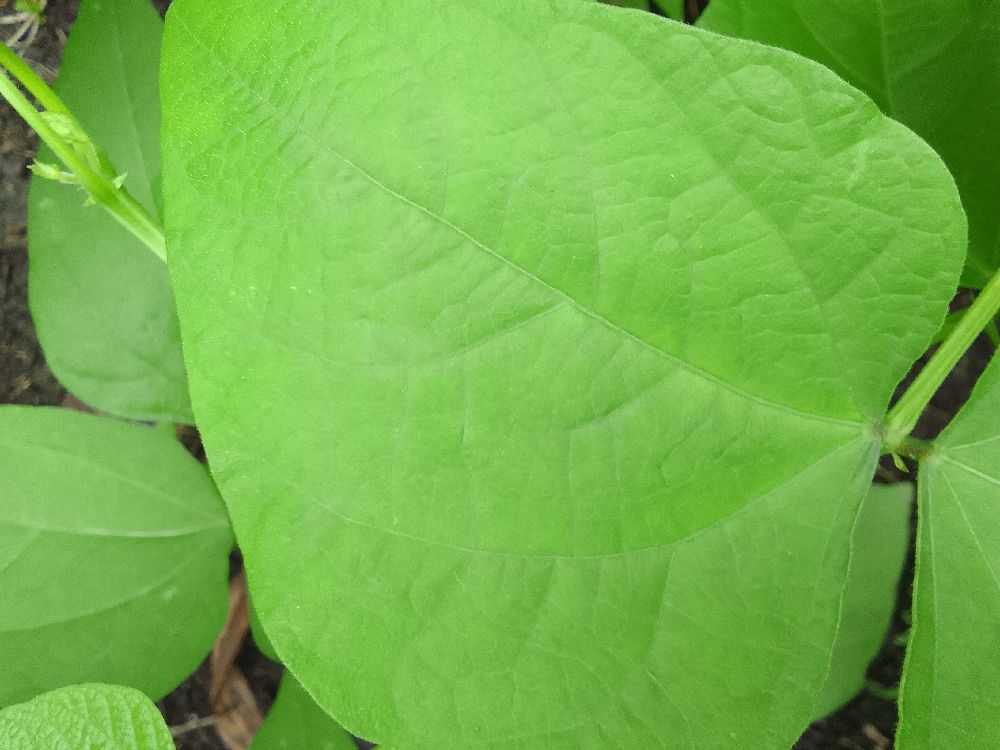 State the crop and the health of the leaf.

common bean, healthy
